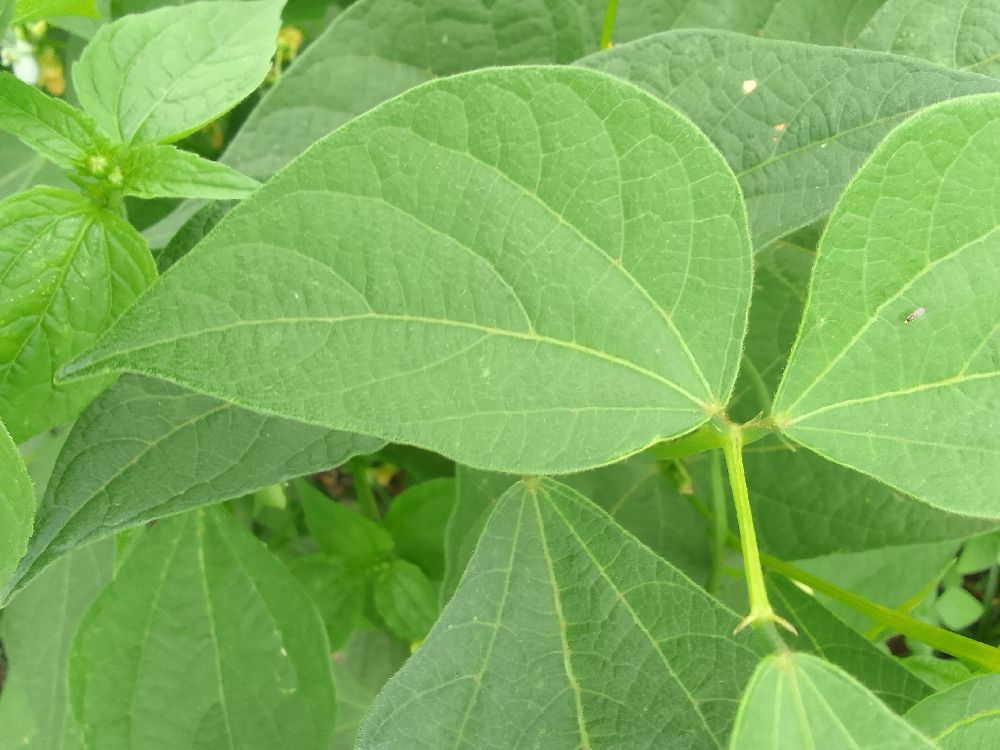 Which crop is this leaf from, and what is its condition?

common bean, healthy
